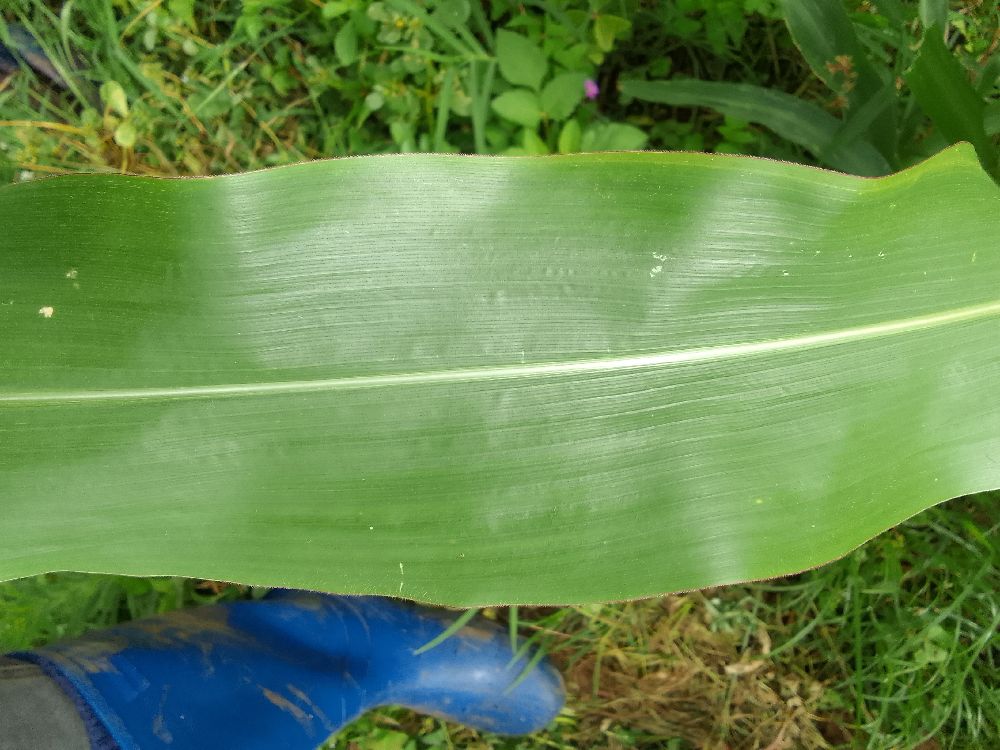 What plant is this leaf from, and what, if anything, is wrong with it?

maize, healthy
